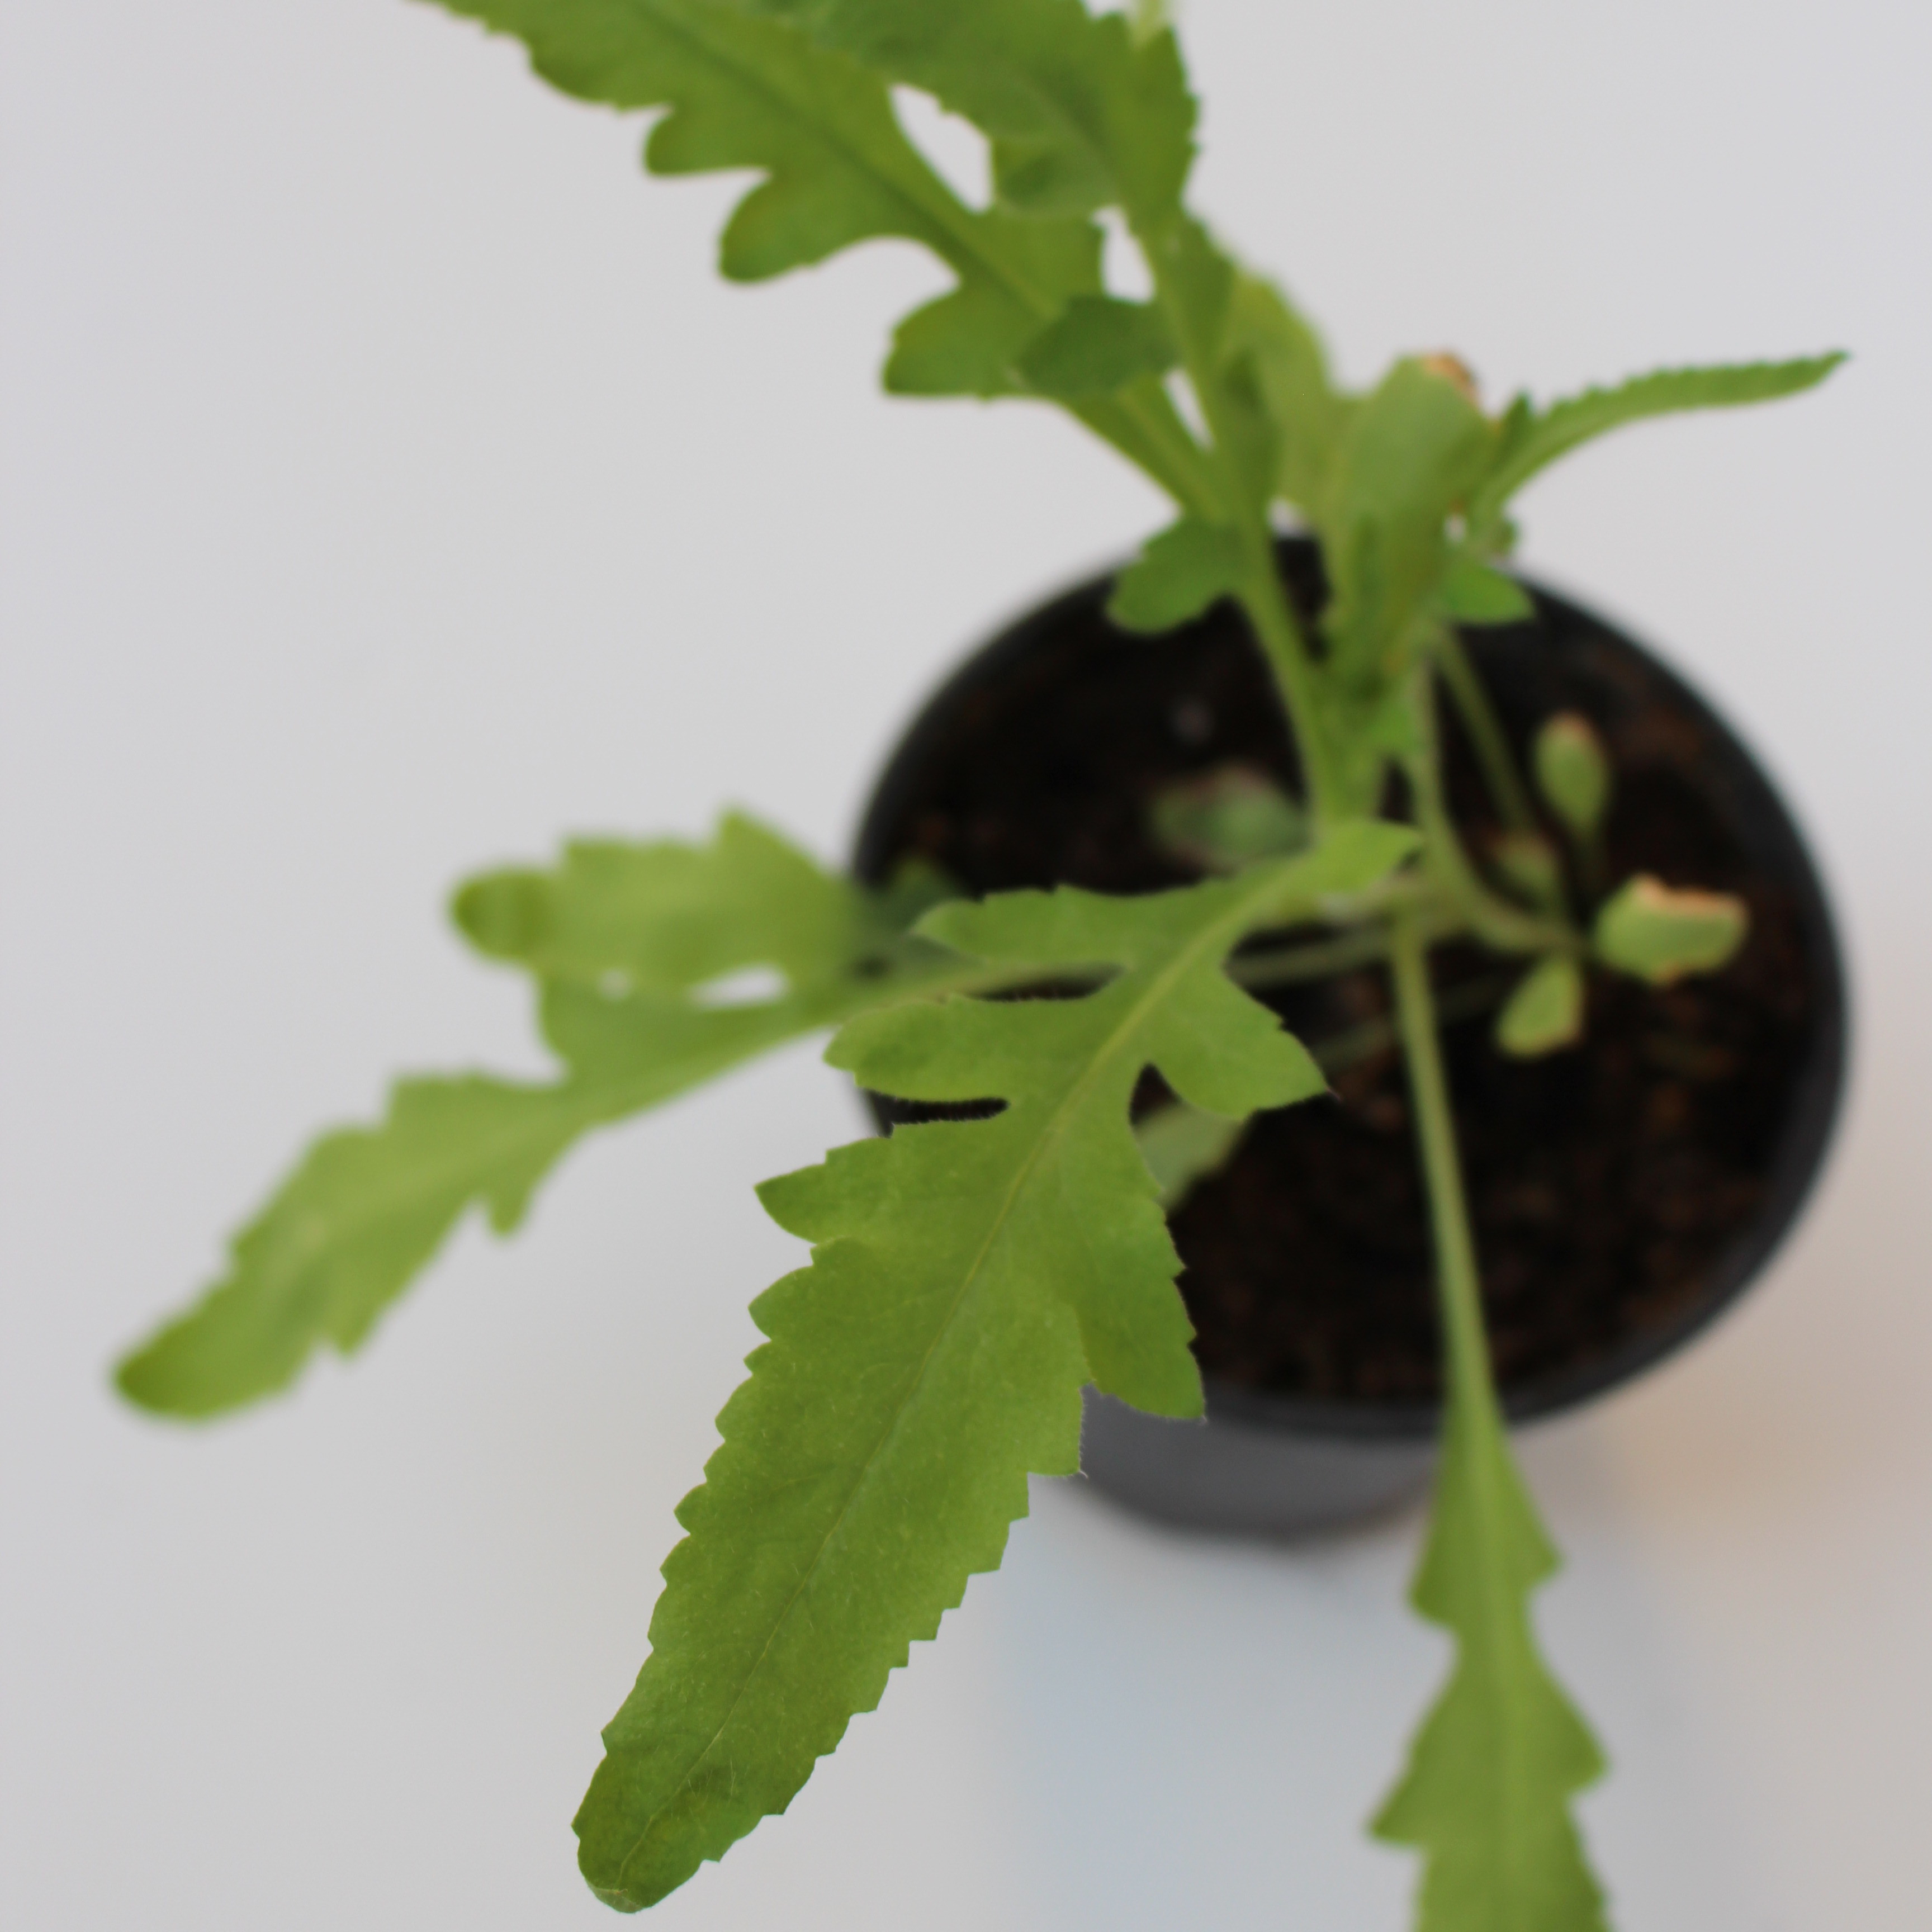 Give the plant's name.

Papaver rhoeas
